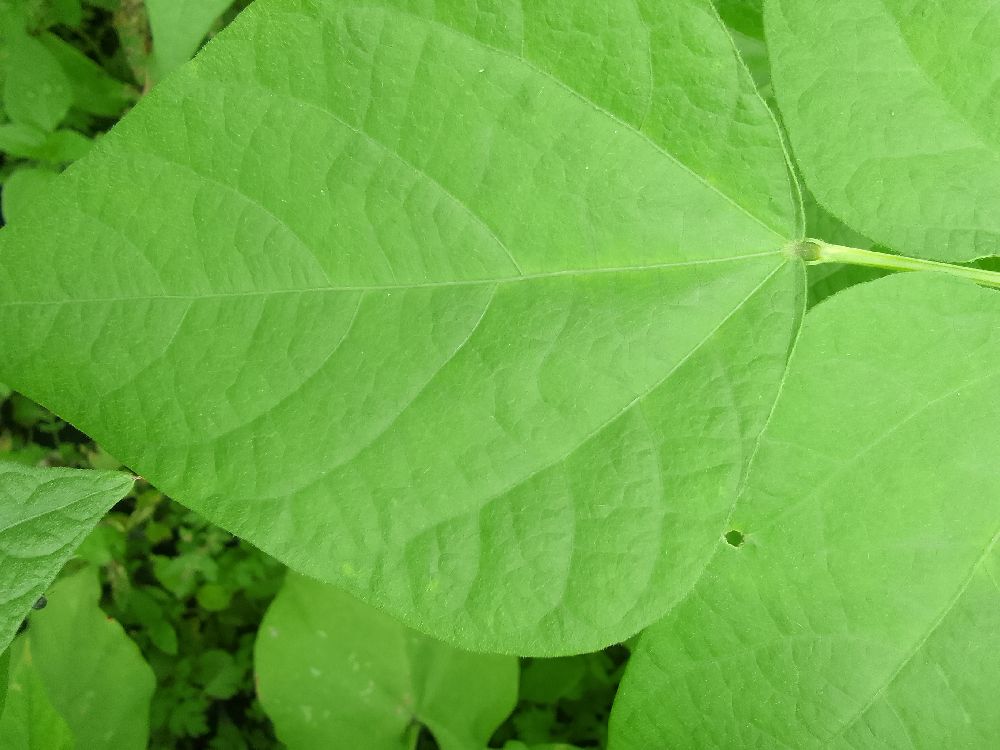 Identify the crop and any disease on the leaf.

common bean, healthy
